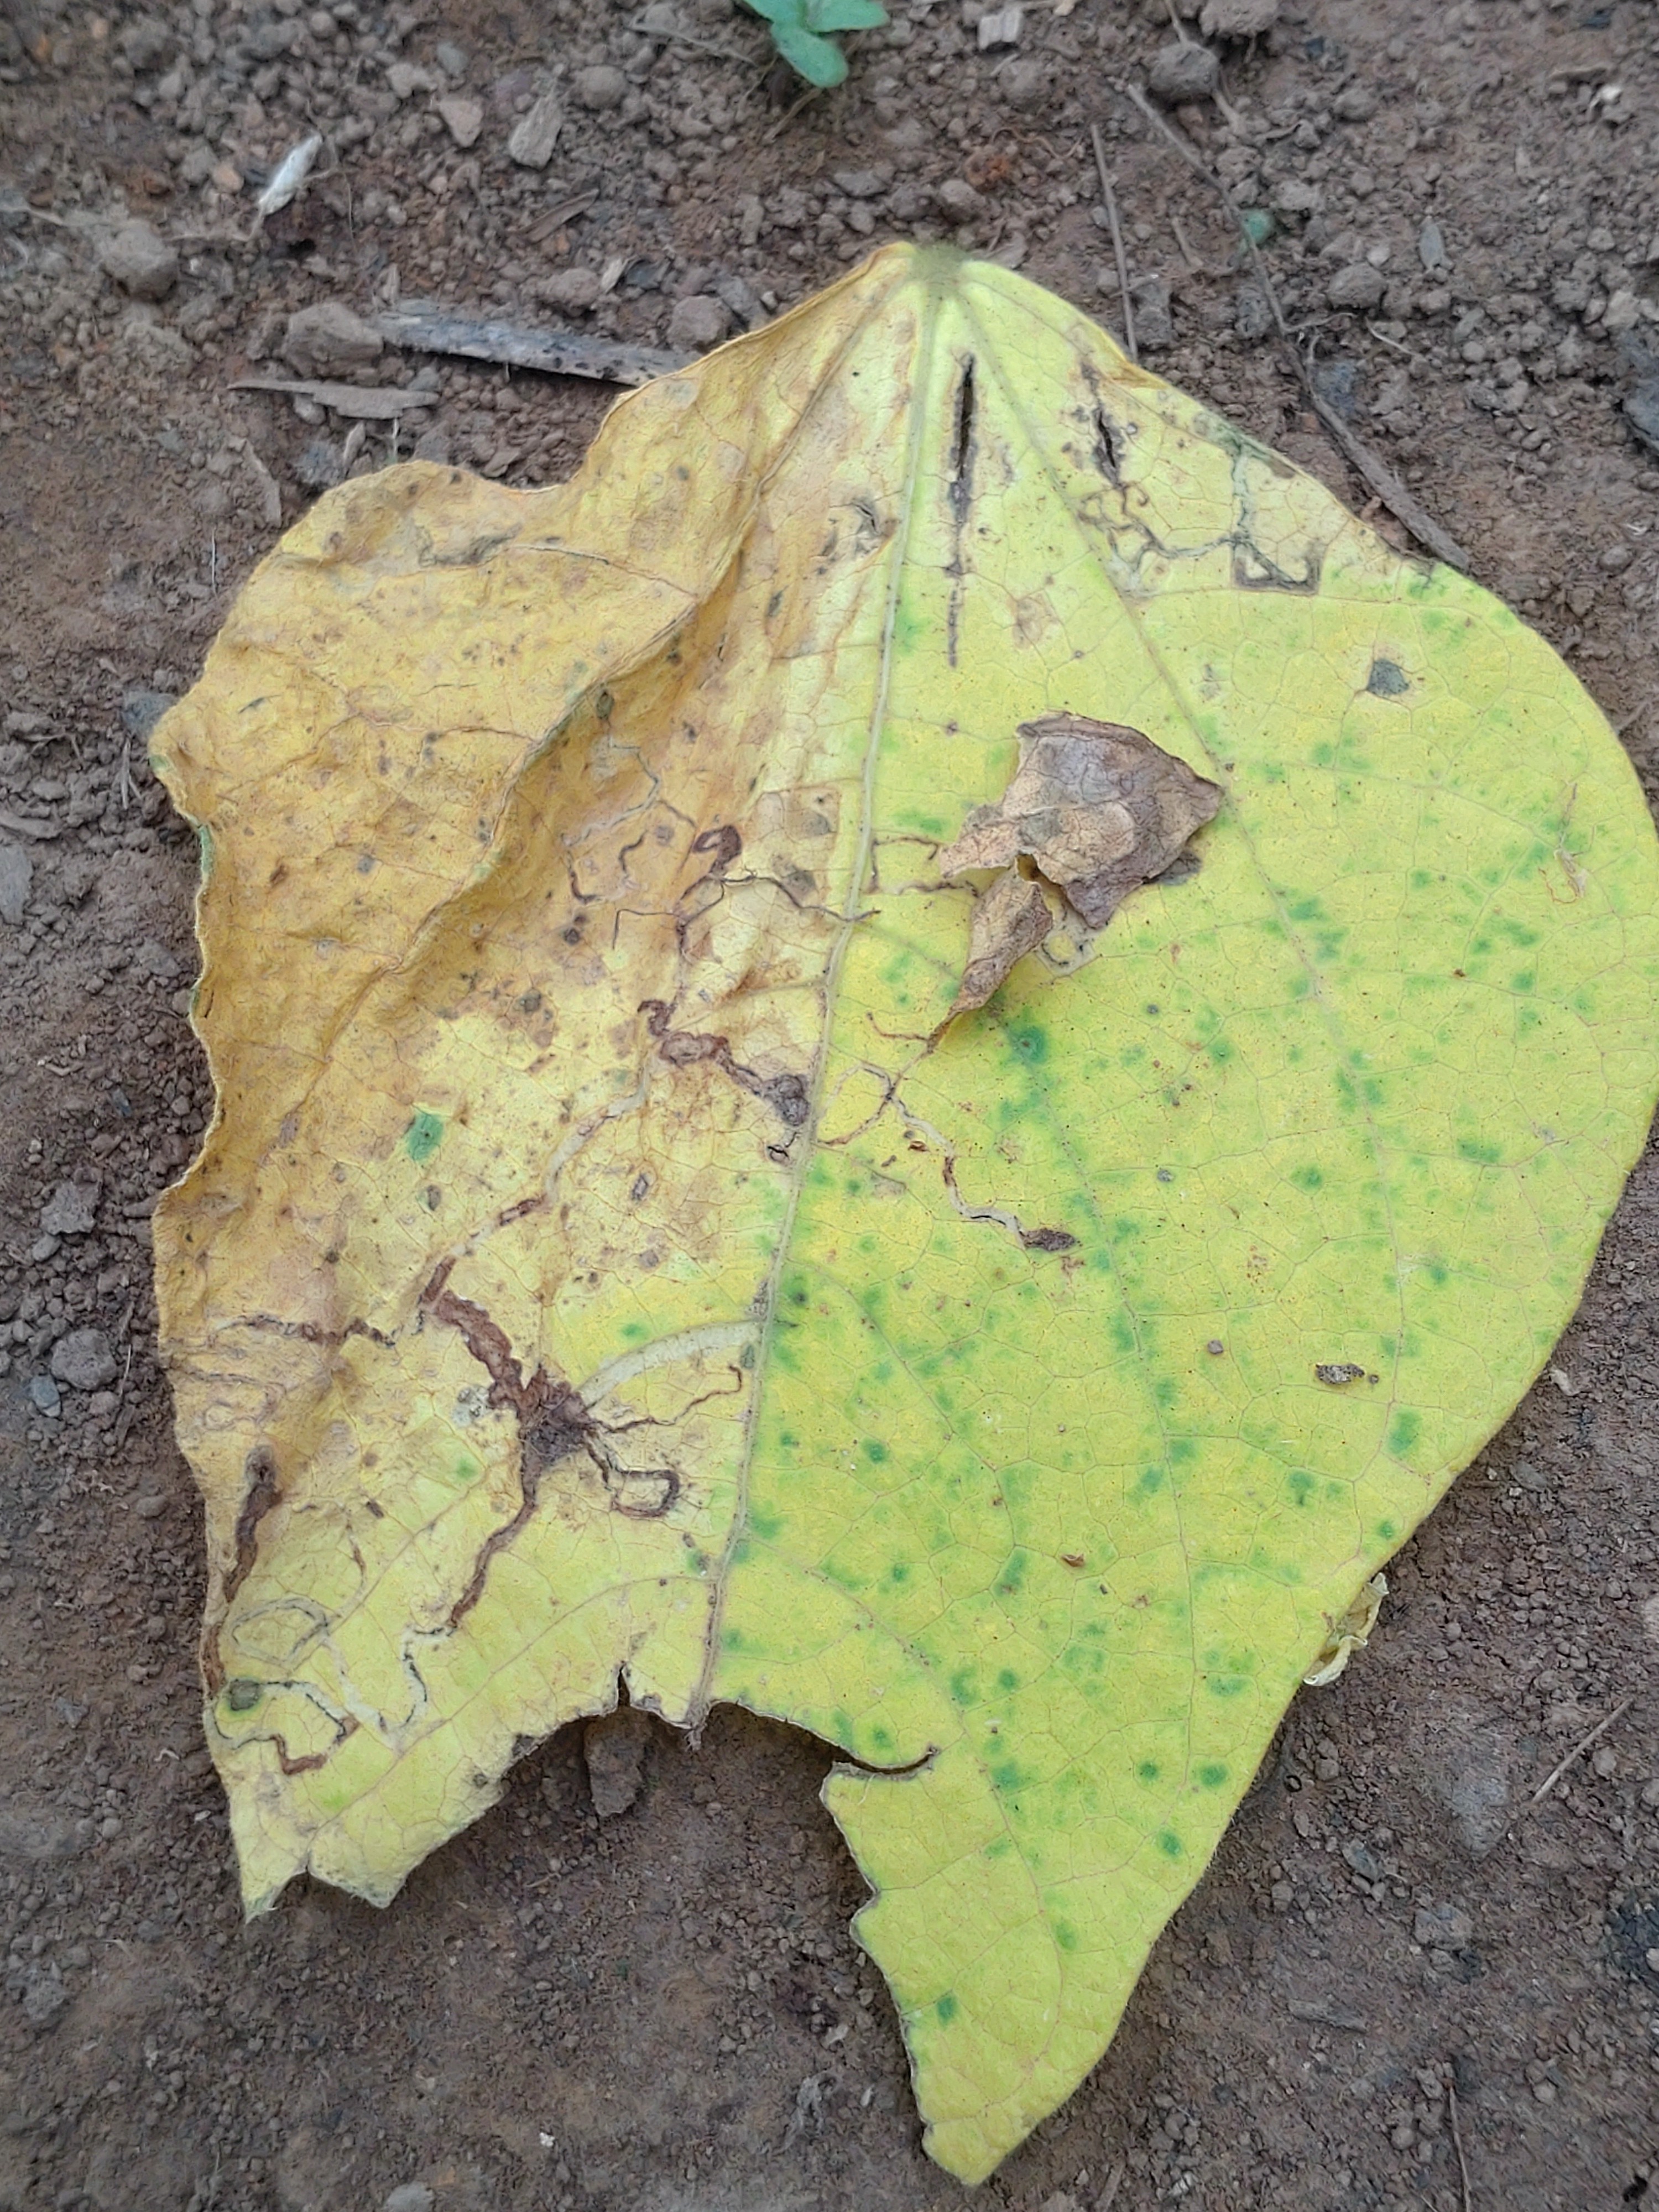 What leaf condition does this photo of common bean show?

anthracnose
